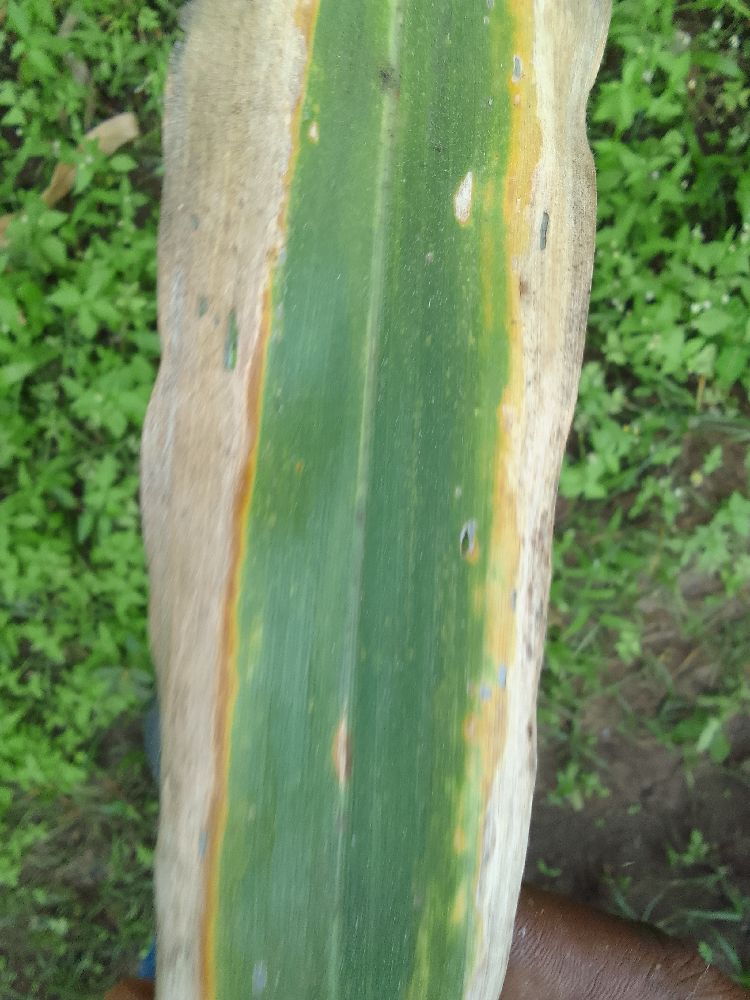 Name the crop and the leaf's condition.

maize, maize lethal necrosis
